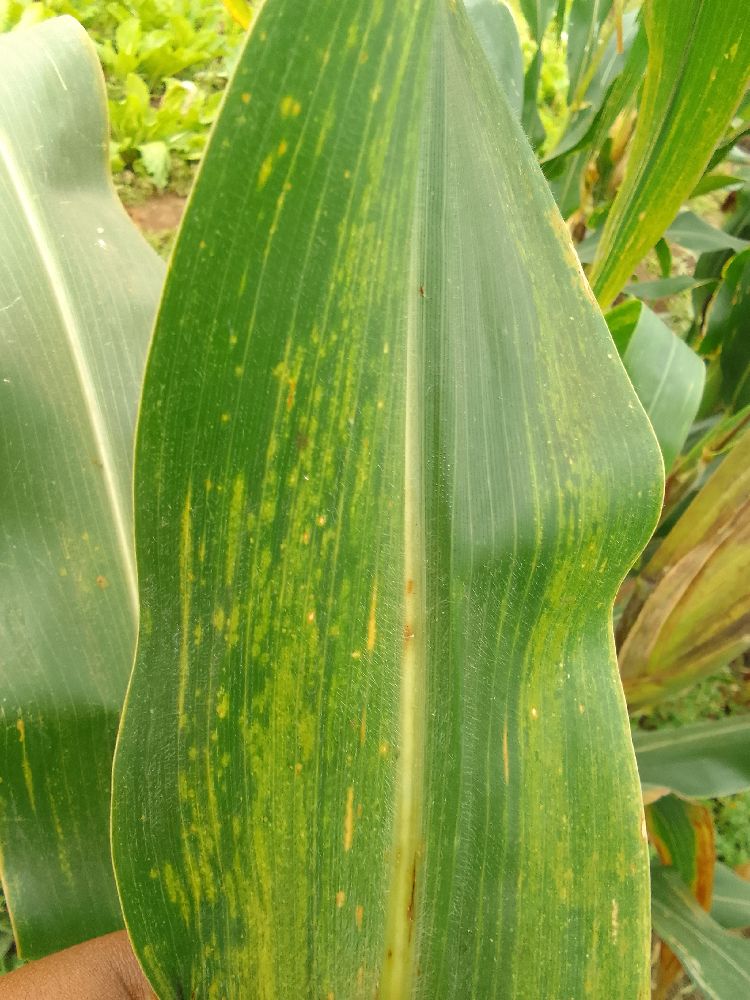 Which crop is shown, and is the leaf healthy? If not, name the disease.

maize, maize lethal necrosis
